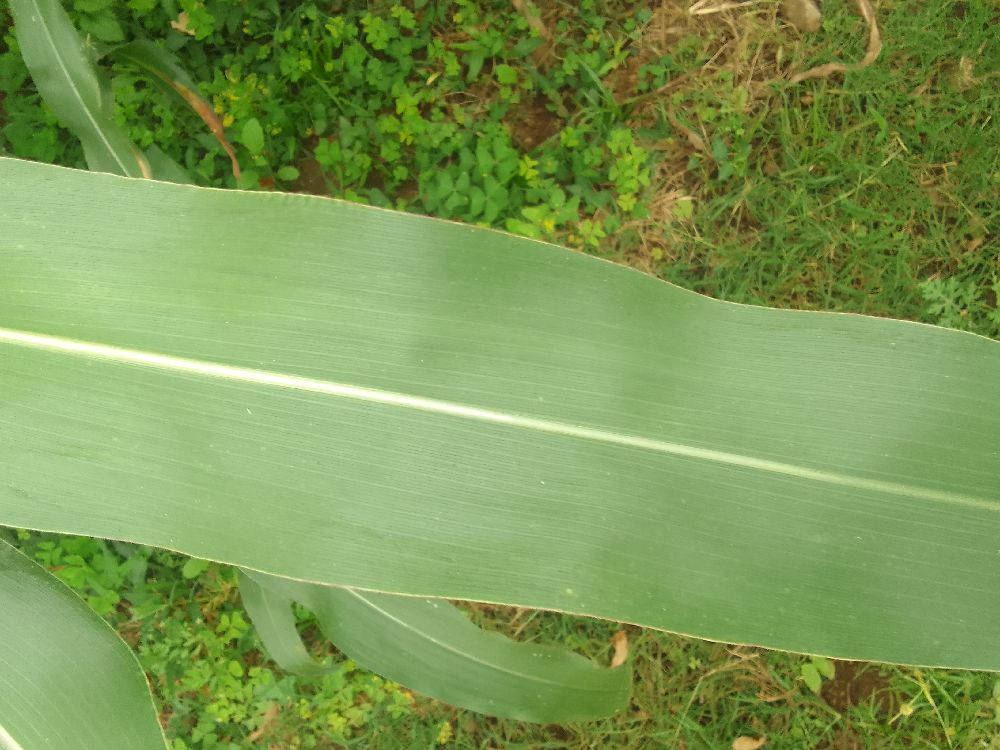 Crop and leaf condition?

maize, healthy
